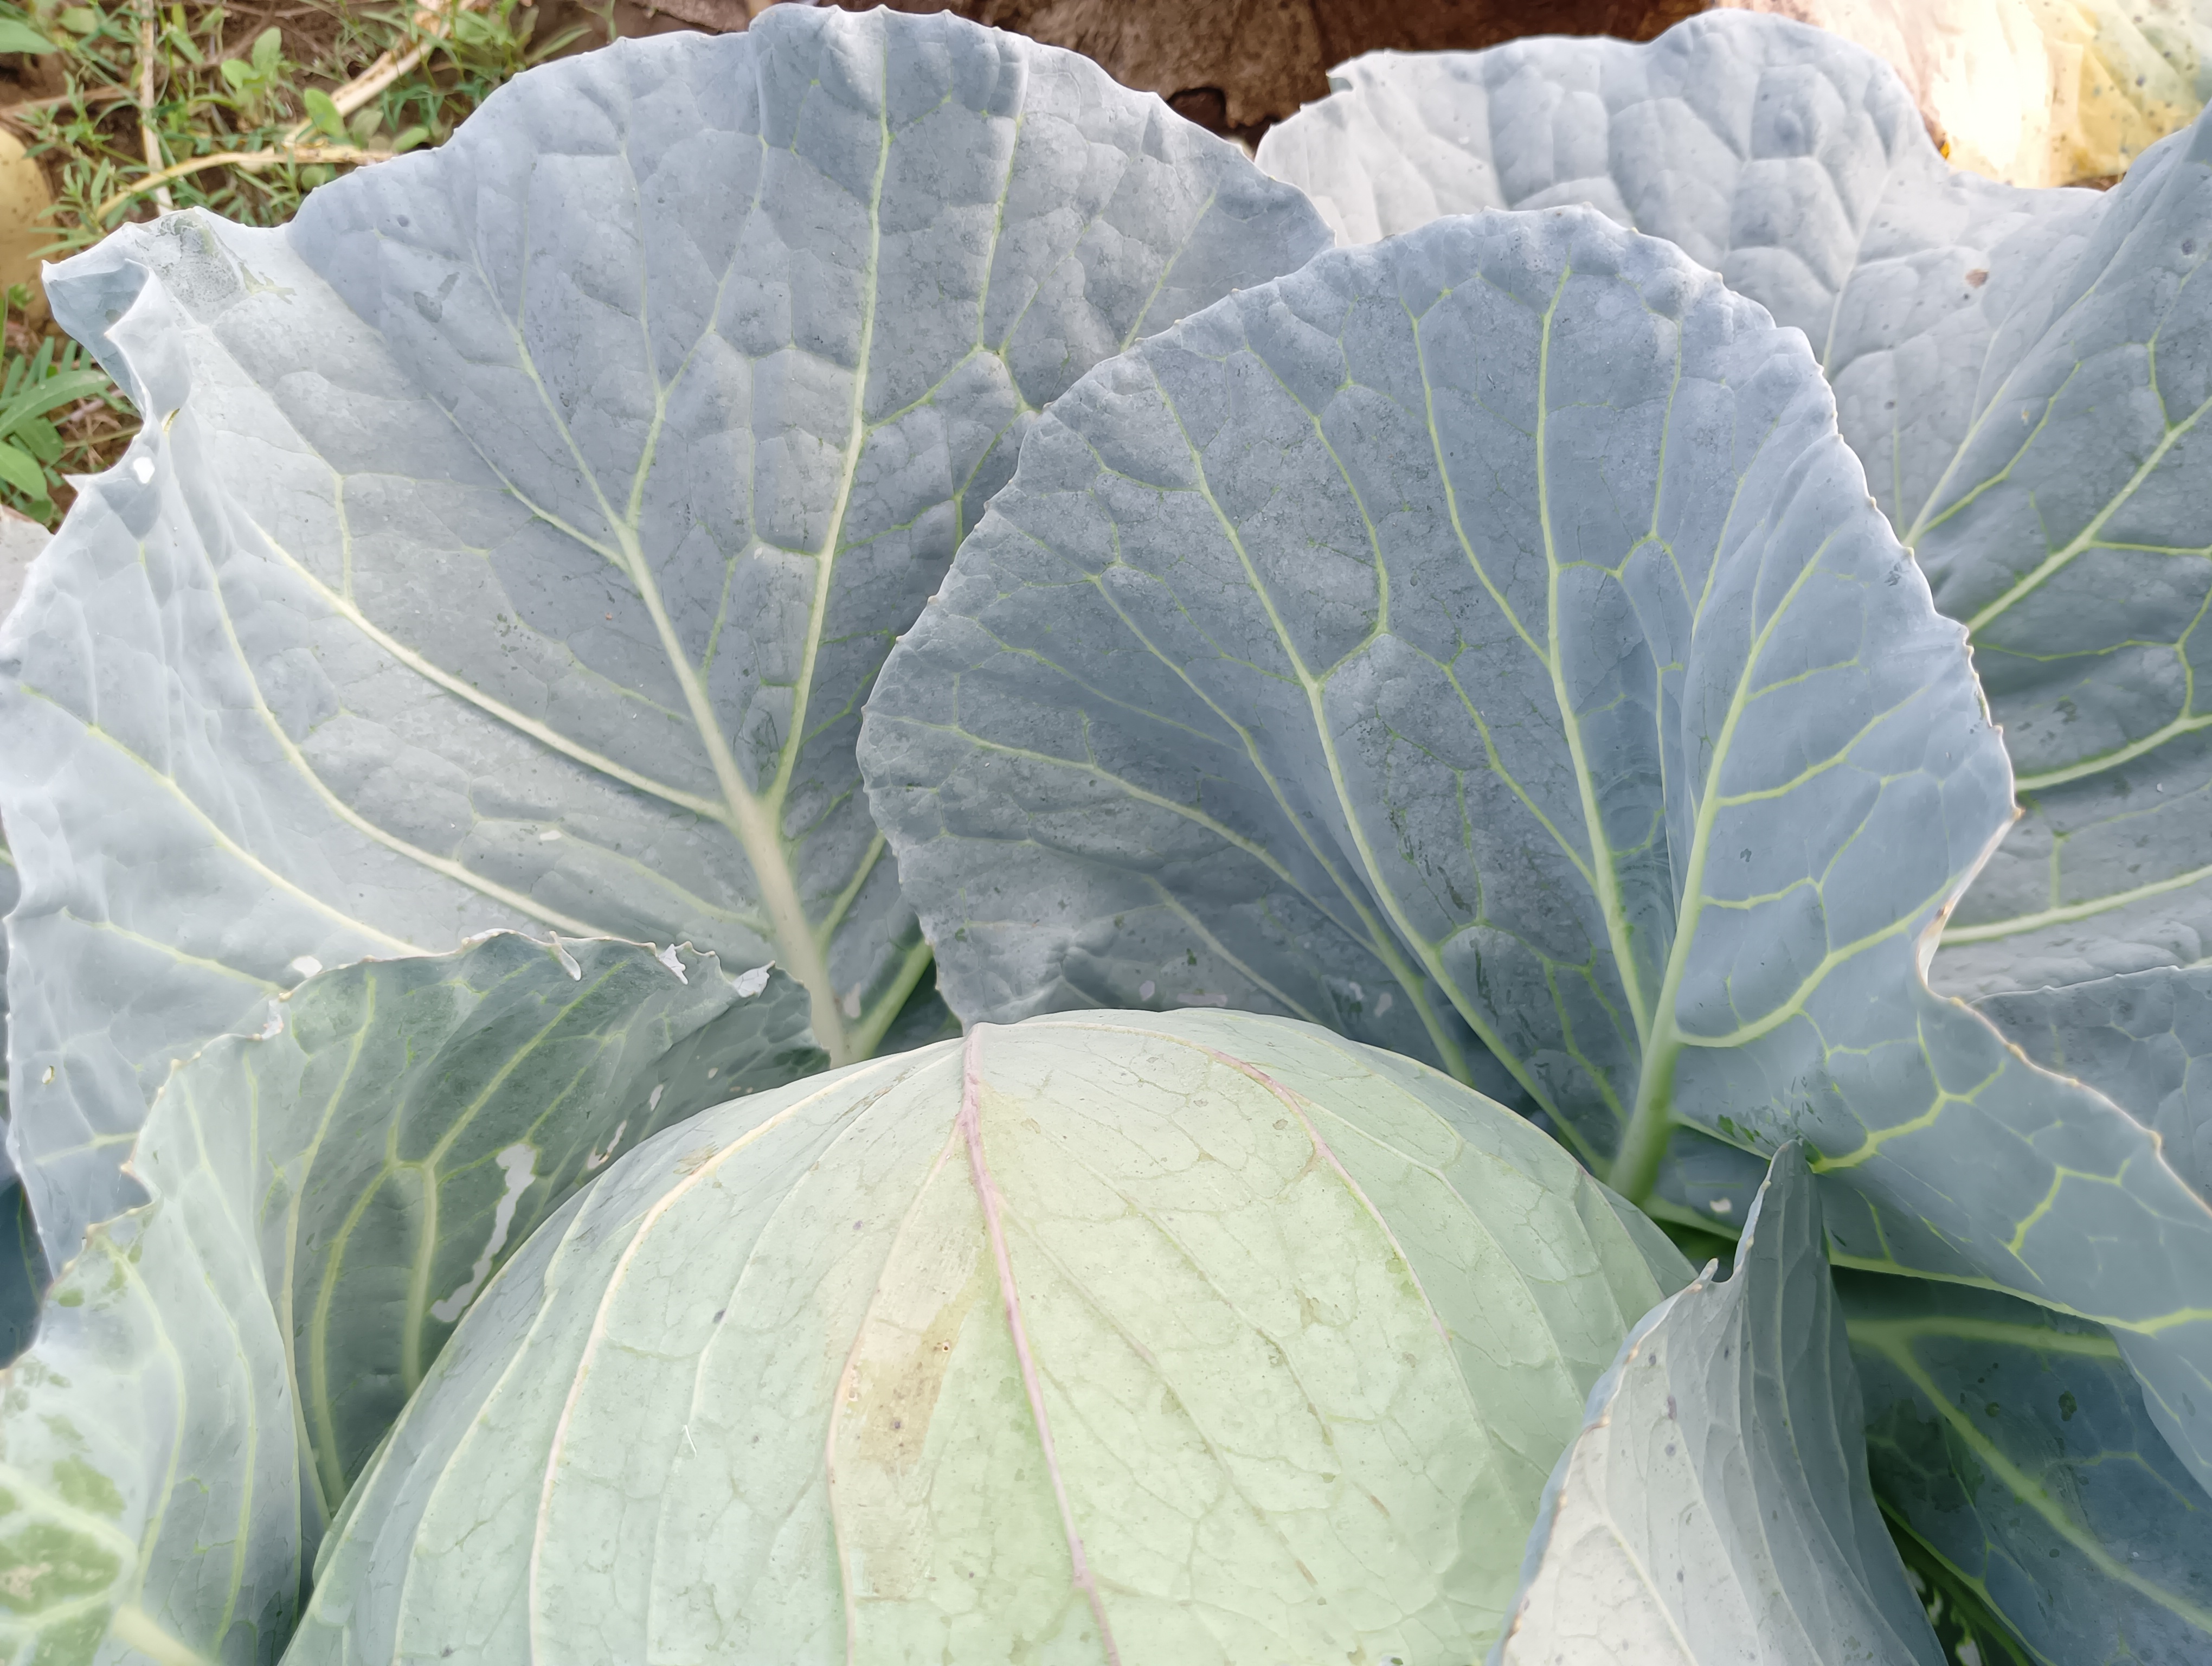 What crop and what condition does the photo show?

cabbage, healthy
